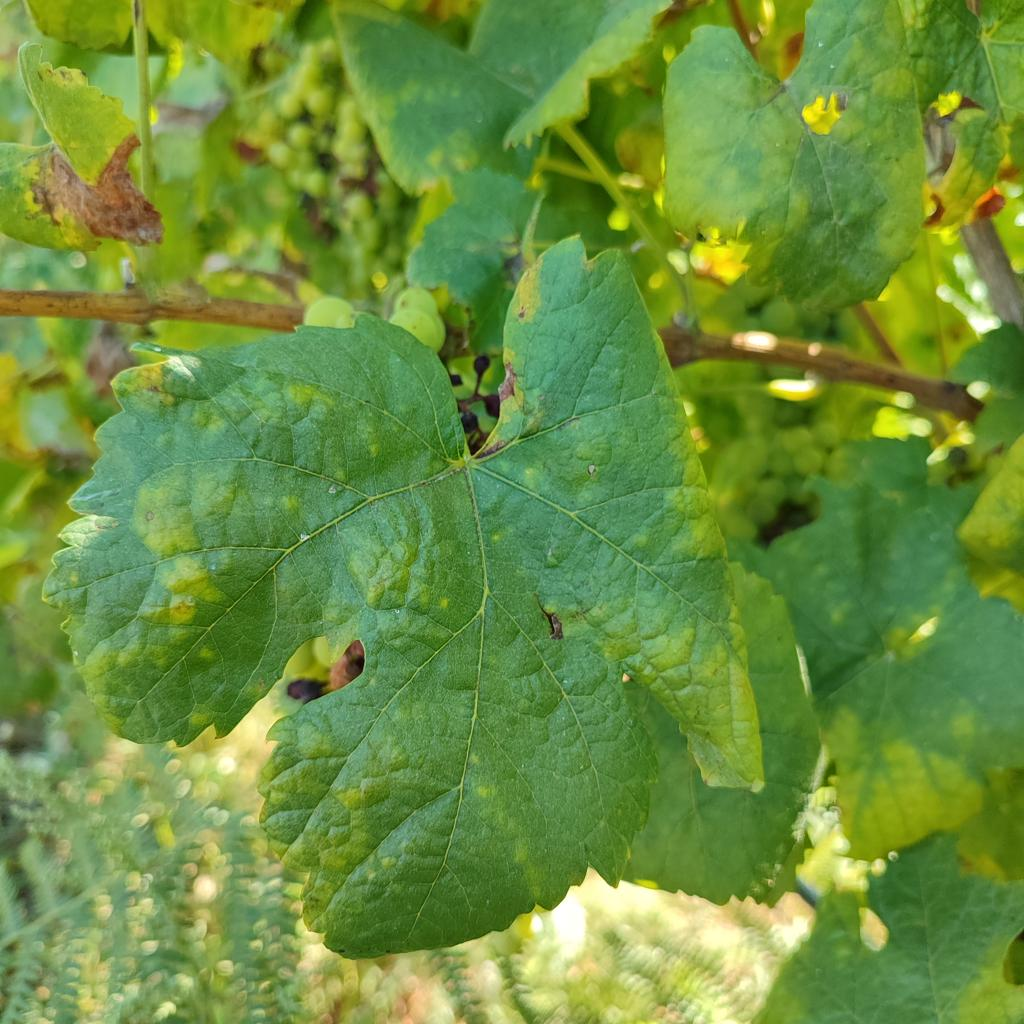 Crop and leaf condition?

grapevine, downy mildew
